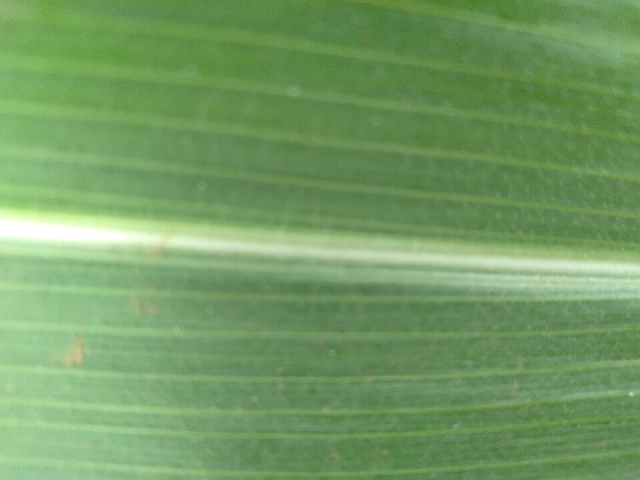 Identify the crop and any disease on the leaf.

maize, healthy
